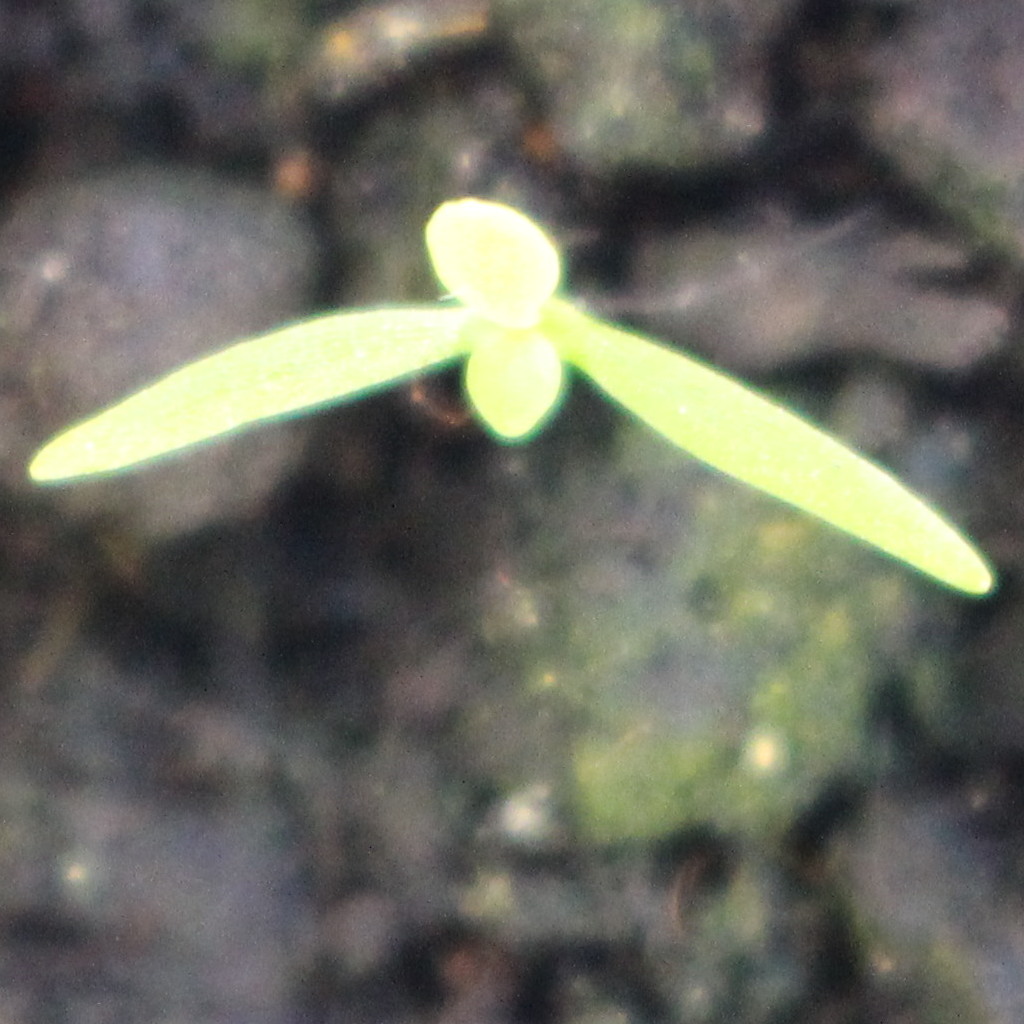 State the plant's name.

Papaver rhoeas
